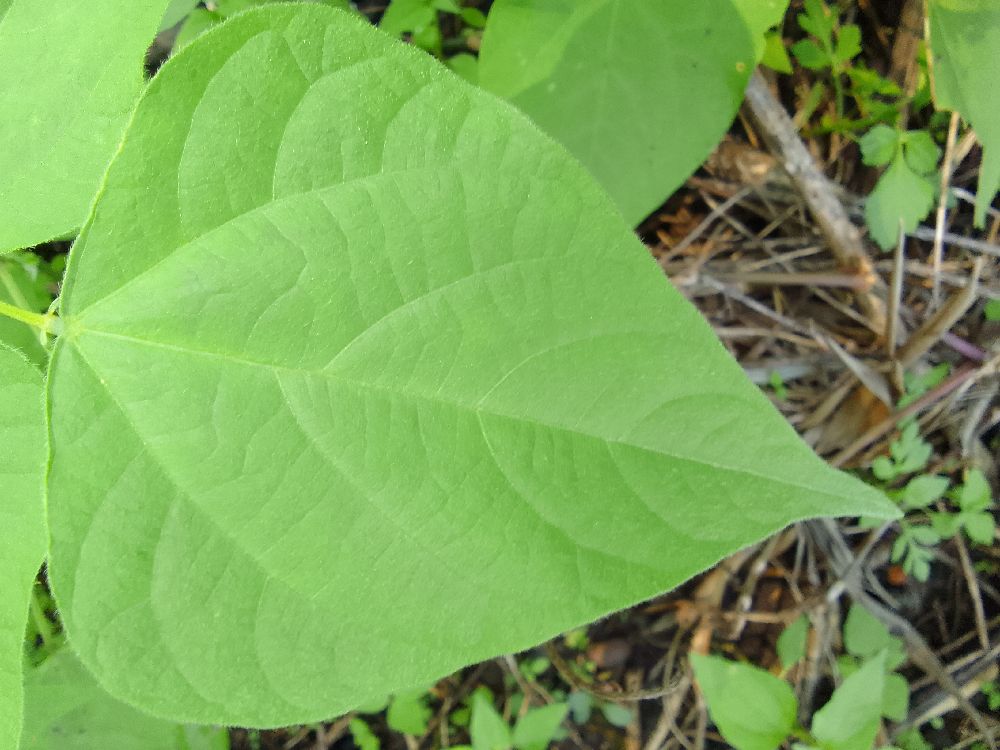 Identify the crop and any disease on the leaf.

common bean, healthy
